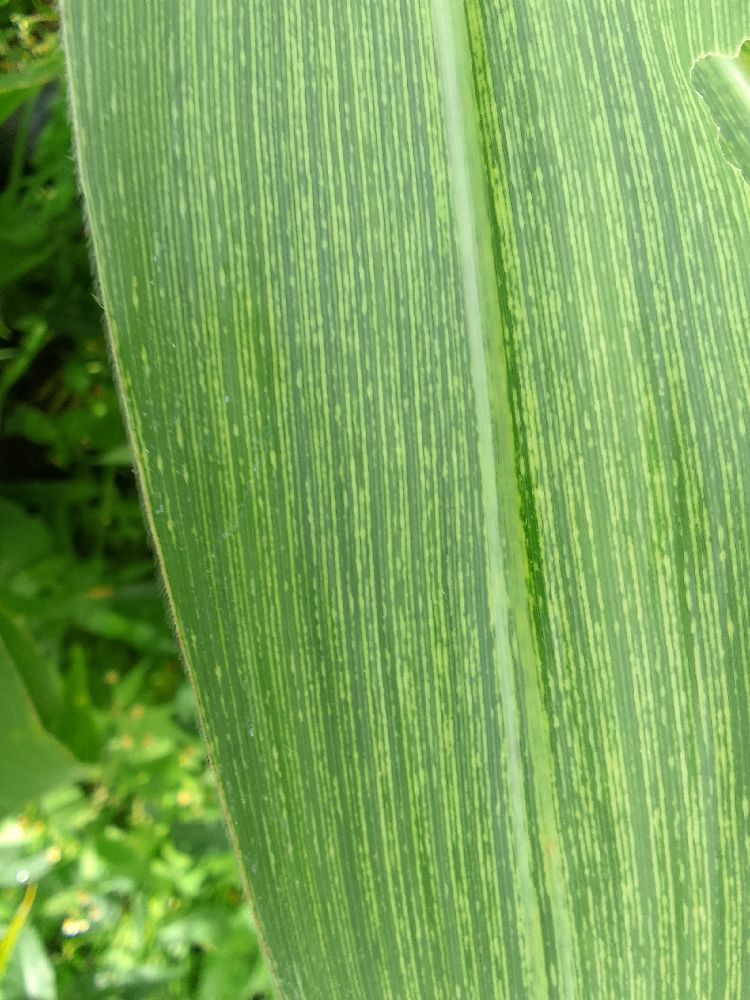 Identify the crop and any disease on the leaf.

maize, maize streak virus
